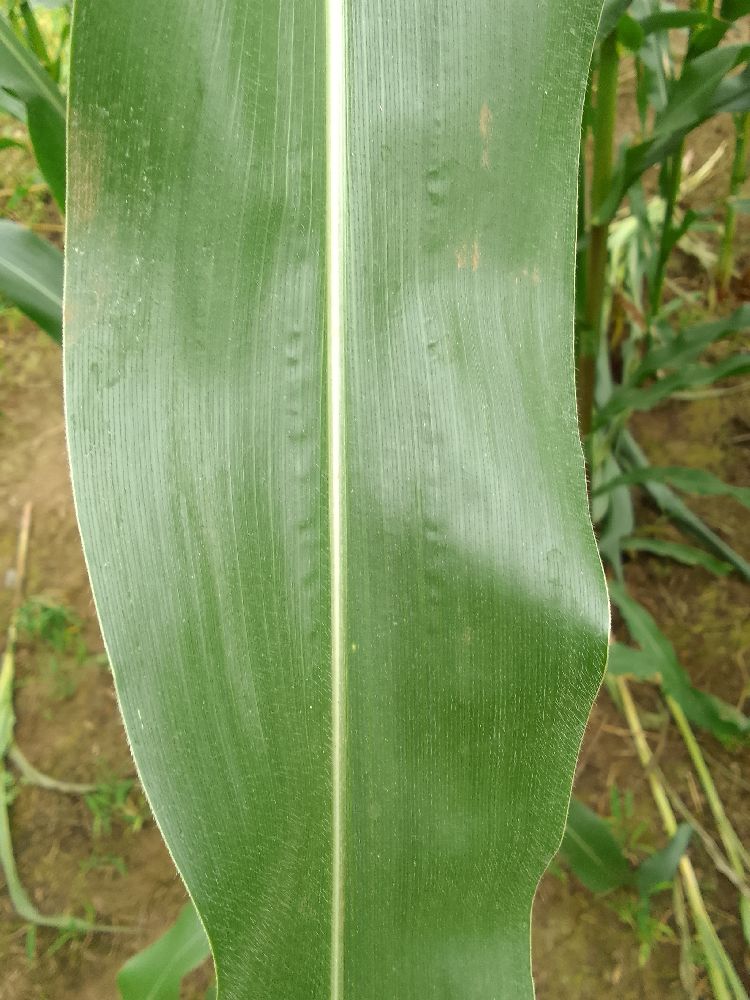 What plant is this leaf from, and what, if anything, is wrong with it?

maize, healthy
